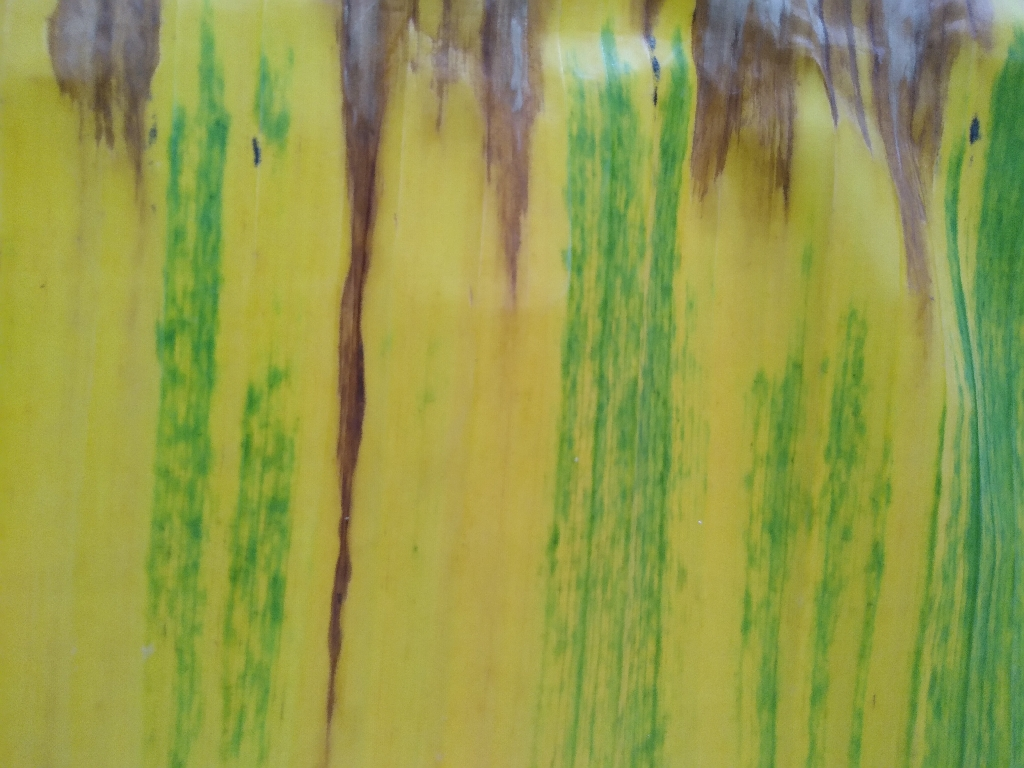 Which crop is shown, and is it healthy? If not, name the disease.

banana, fusarium wilt race 1
